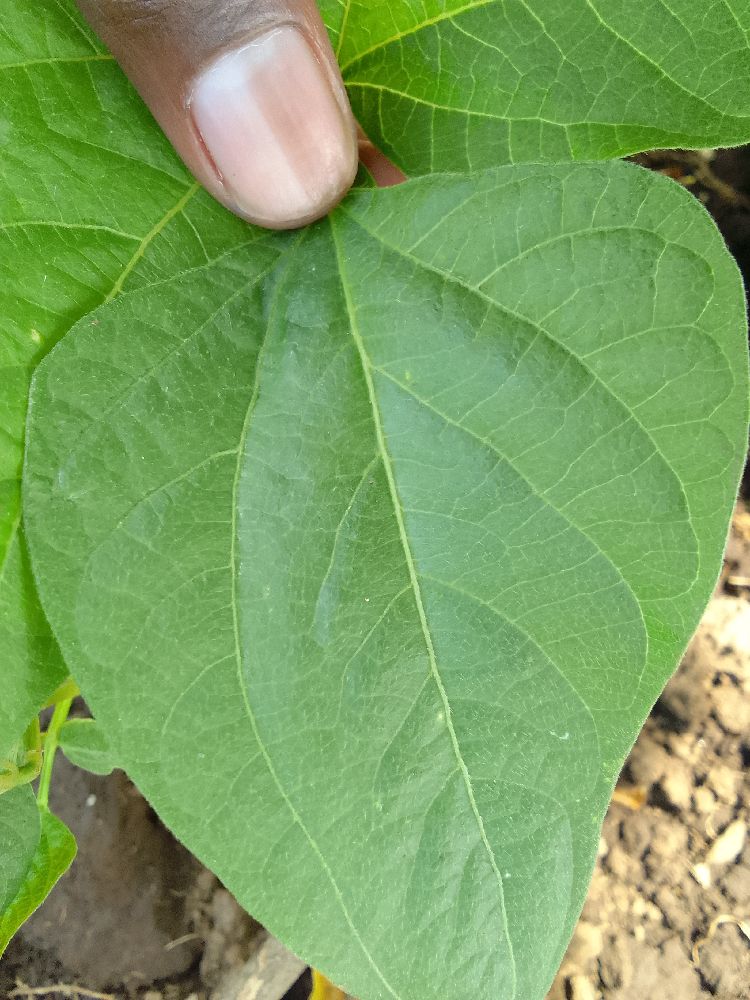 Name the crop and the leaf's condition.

common bean, healthy
